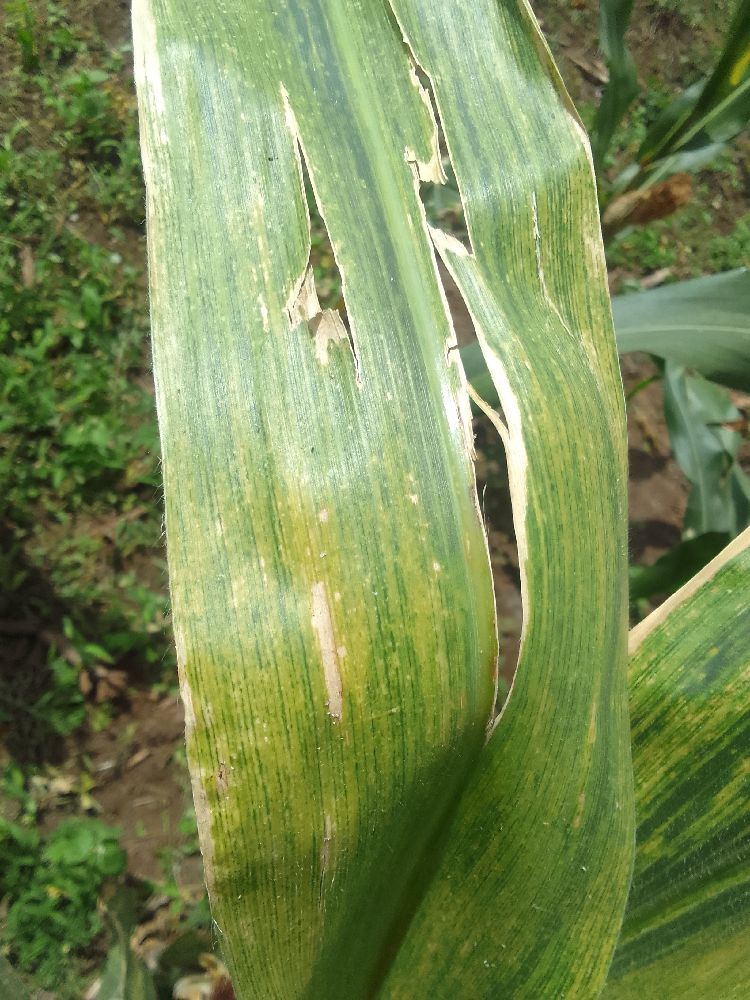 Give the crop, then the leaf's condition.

maize, maize lethal necrosis
